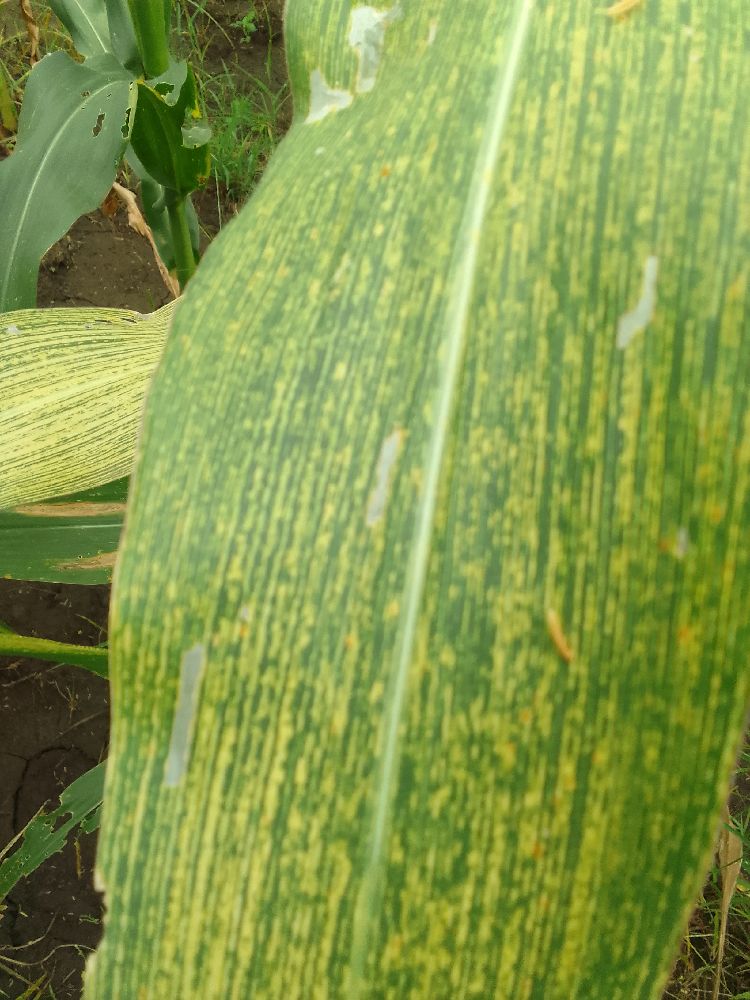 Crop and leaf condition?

maize, maize streak virus
